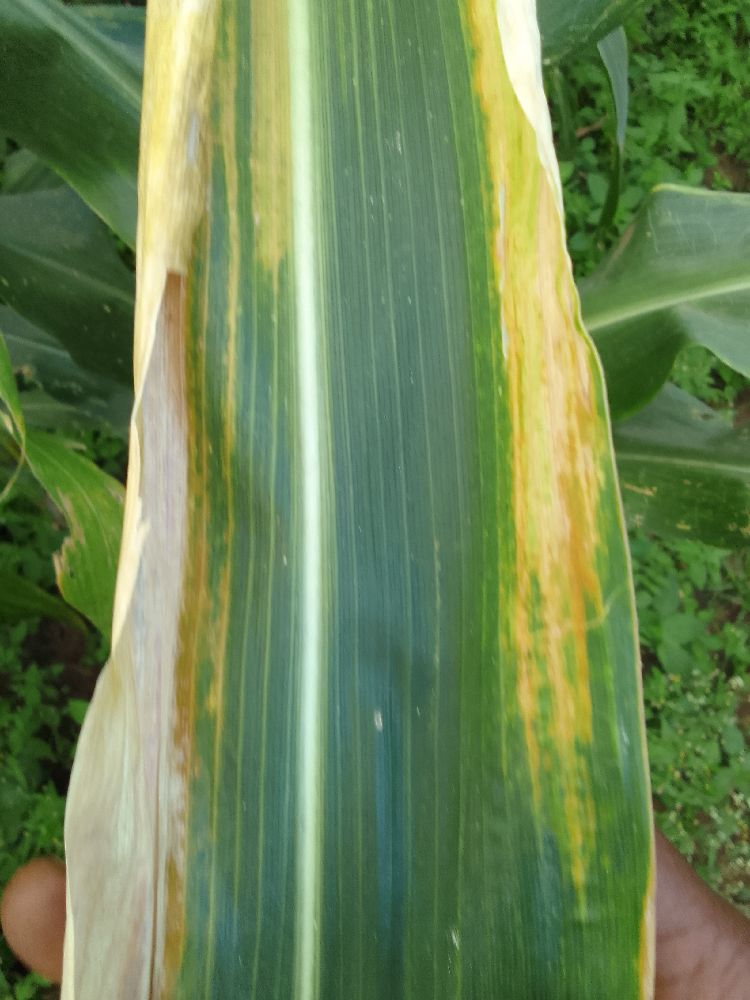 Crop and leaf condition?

maize, maize lethal necrosis
